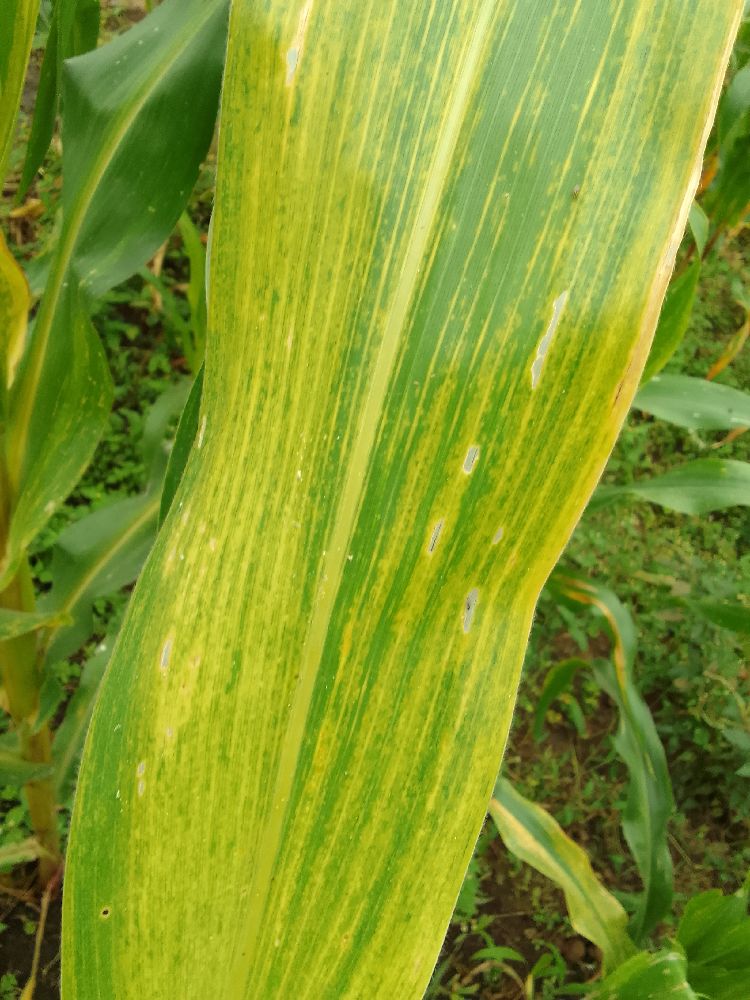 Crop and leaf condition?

maize, maize lethal necrosis
